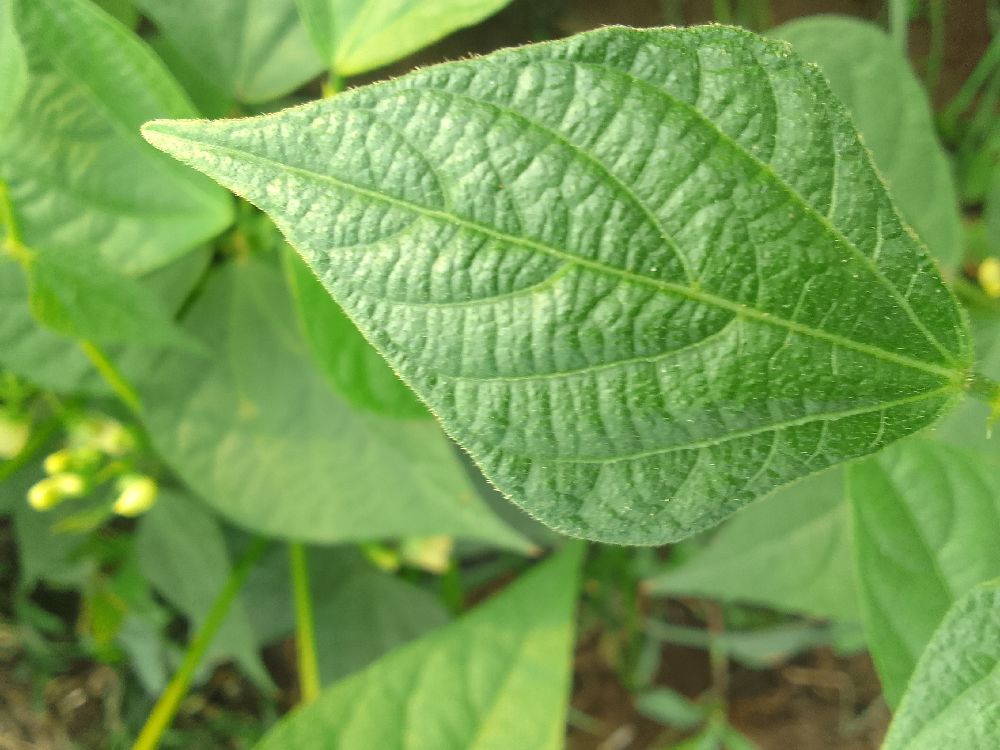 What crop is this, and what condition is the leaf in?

common bean, healthy
